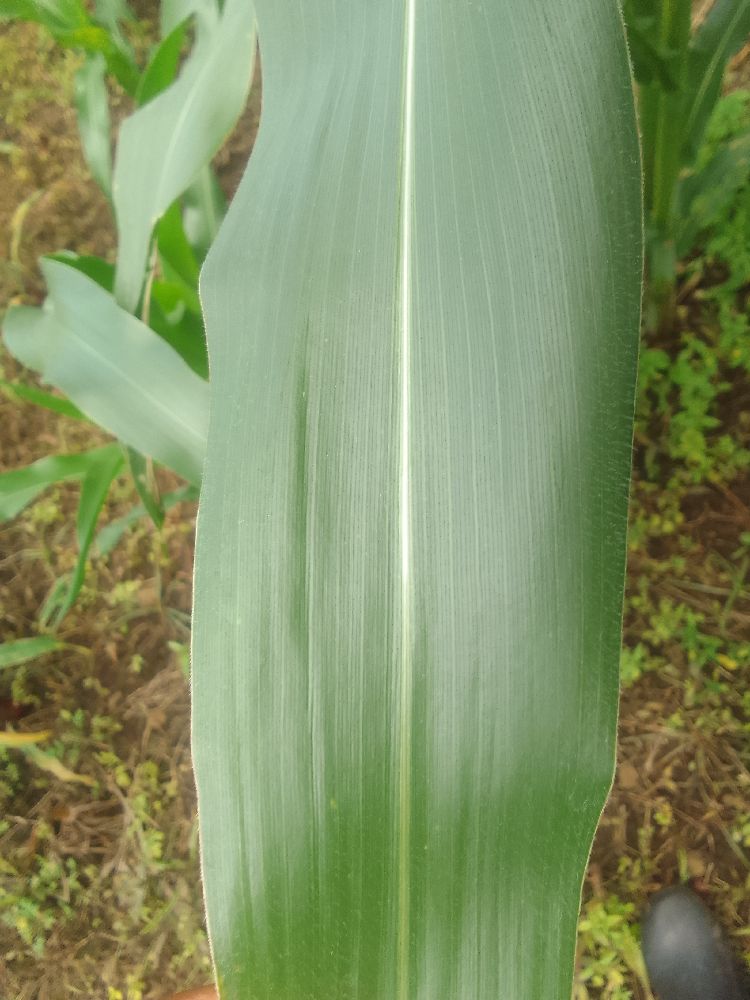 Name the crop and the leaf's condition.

maize, healthy
